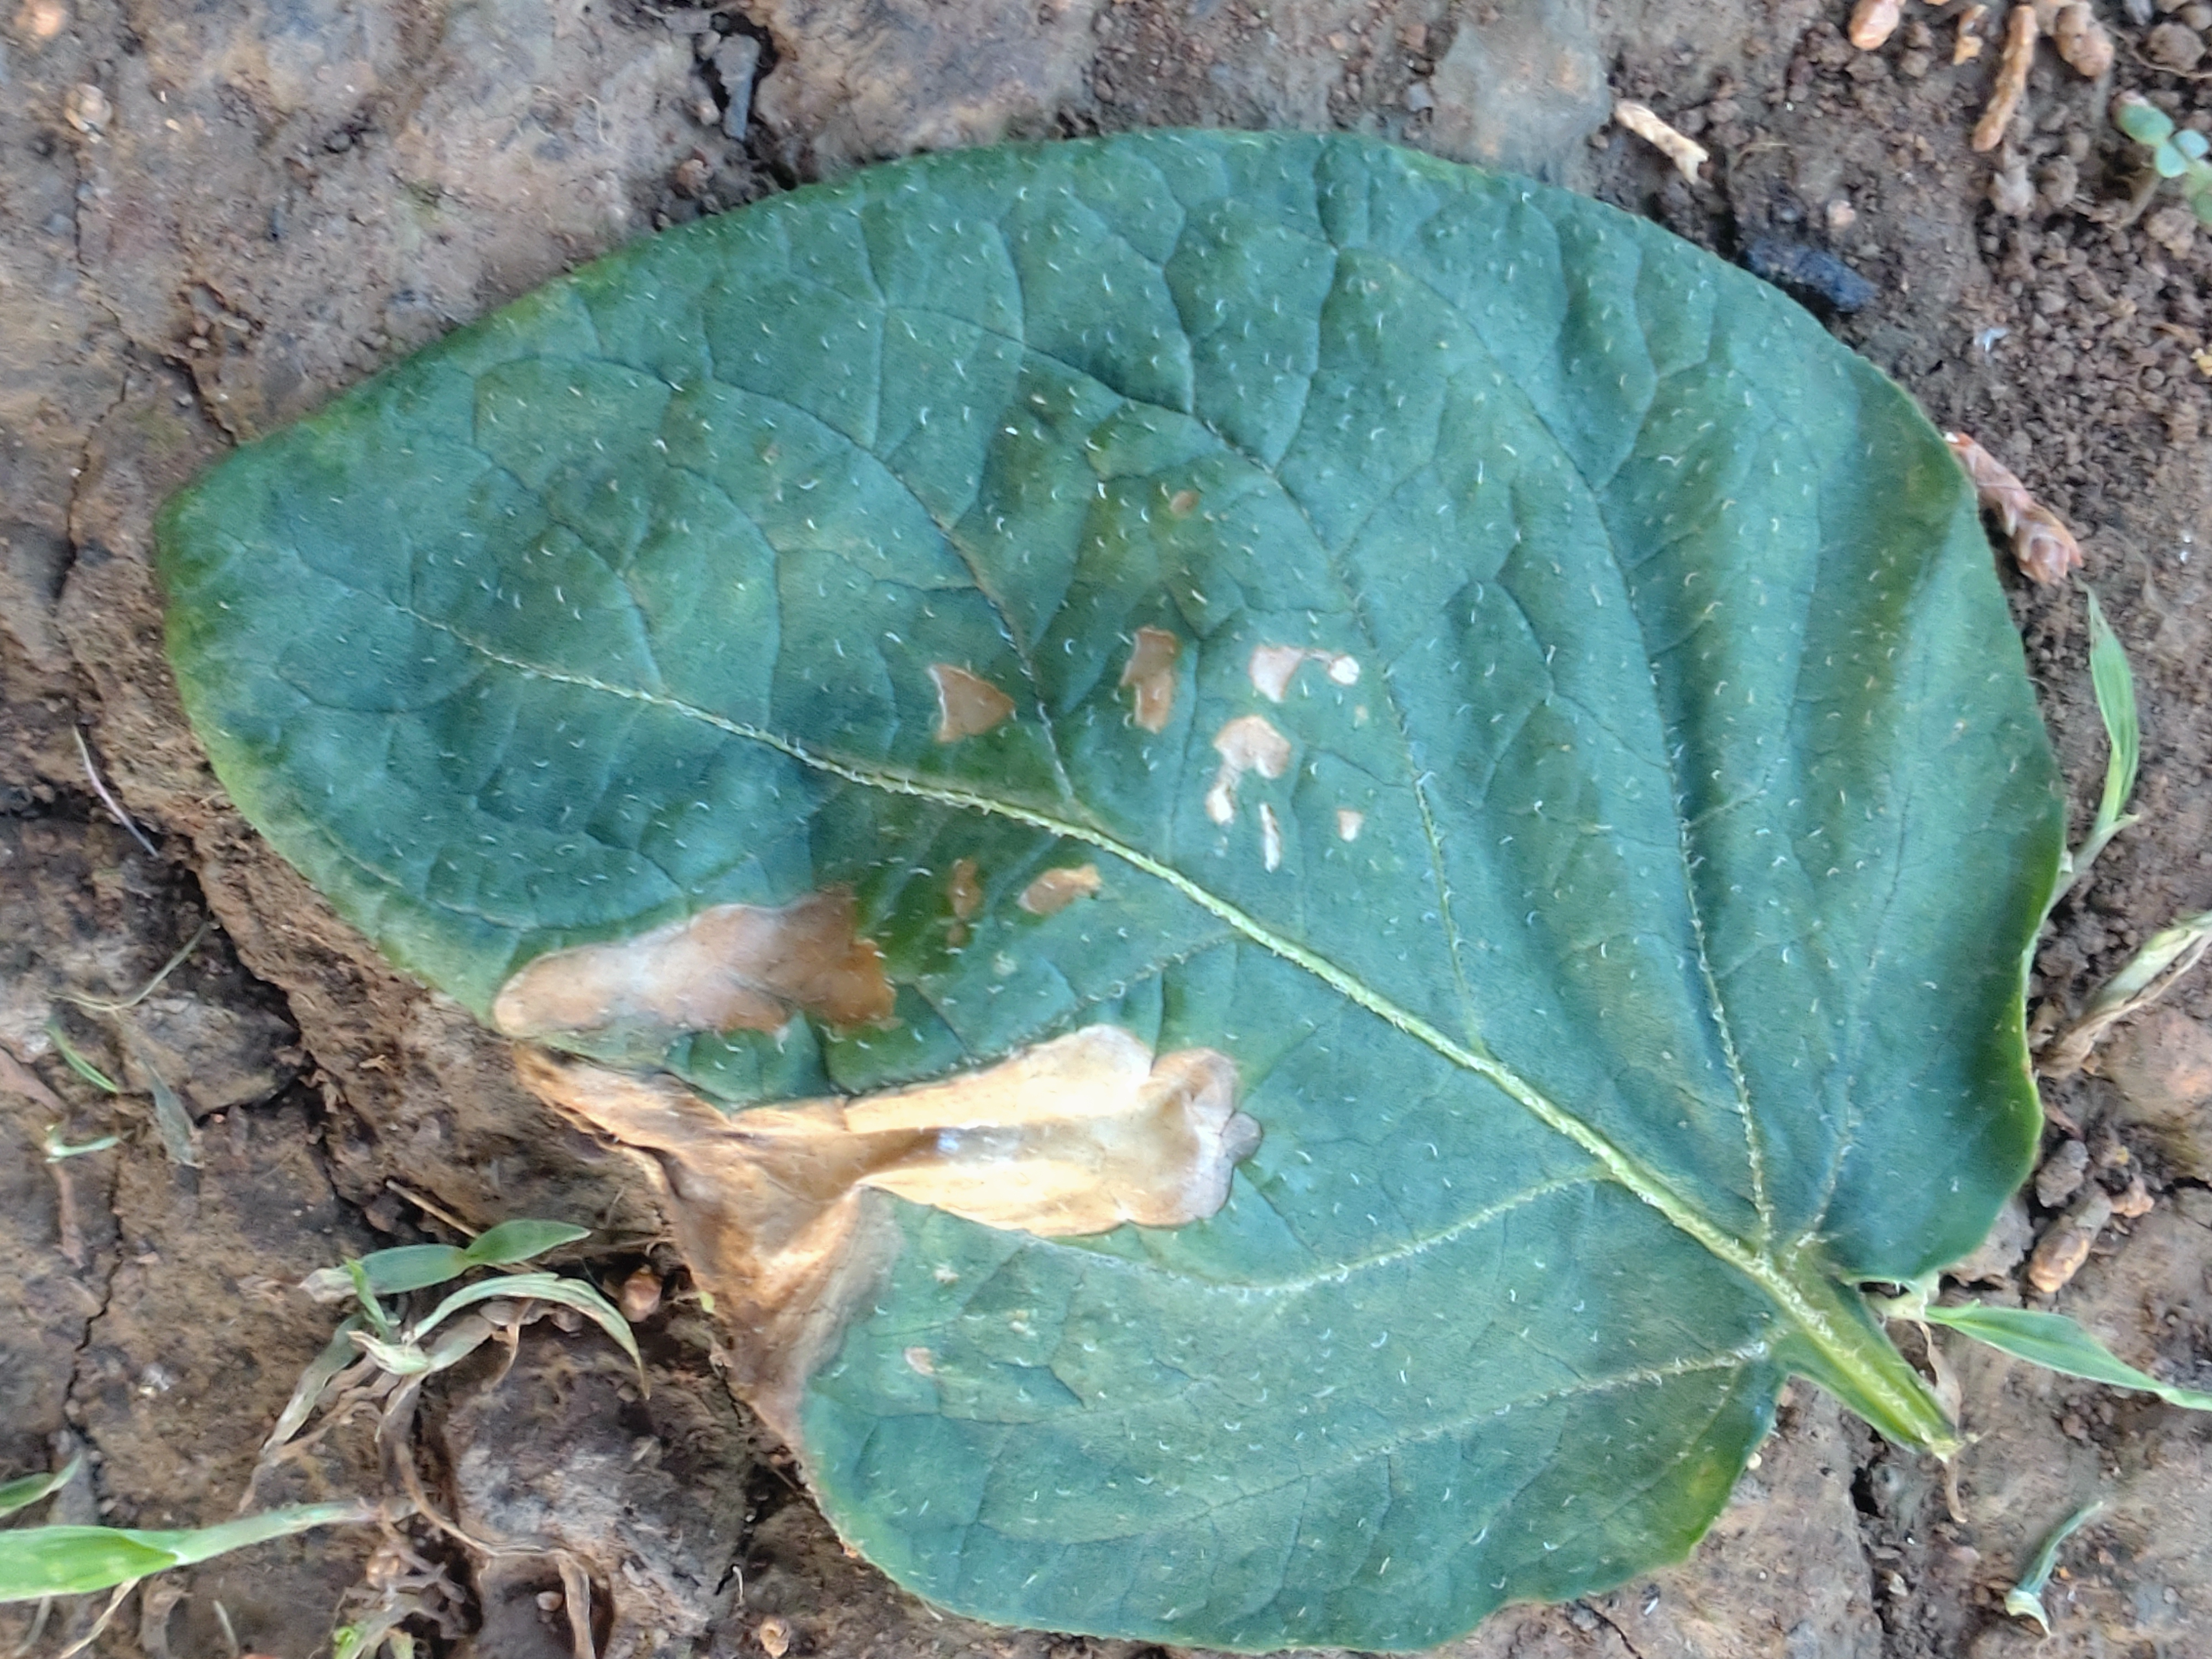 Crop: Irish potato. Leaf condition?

early blight
